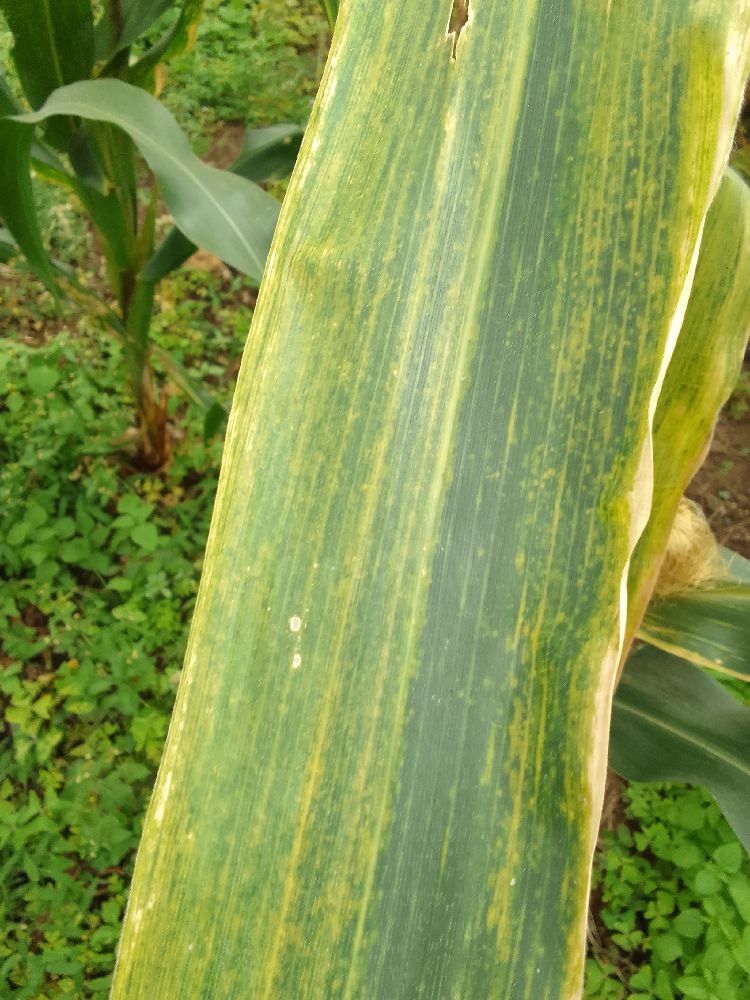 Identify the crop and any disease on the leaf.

maize, maize lethal necrosis
